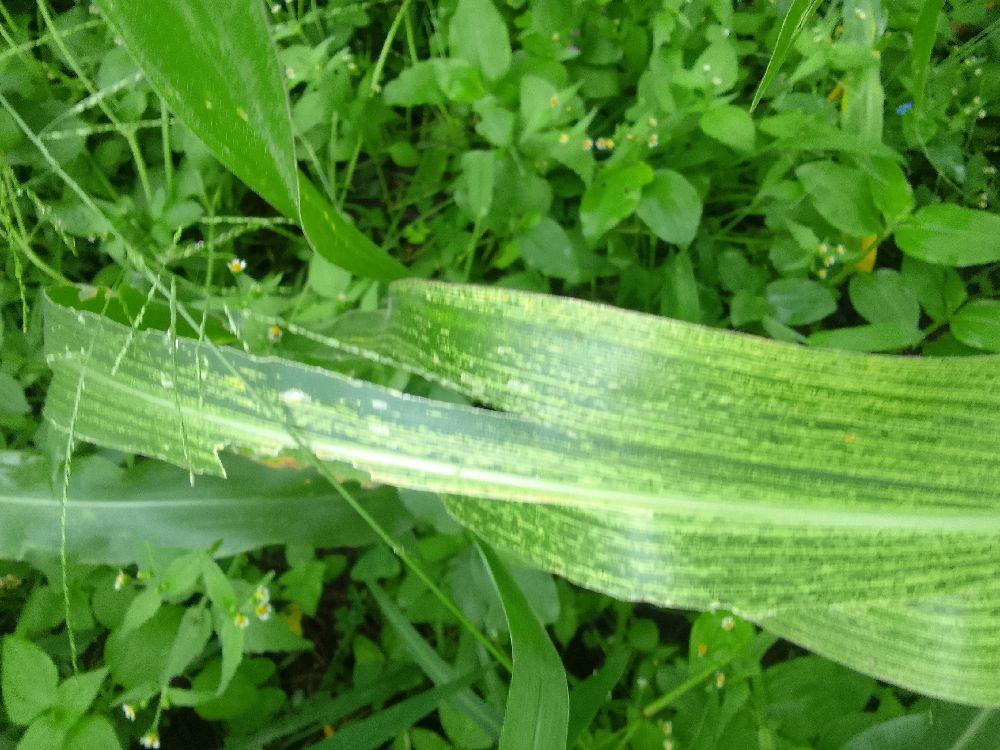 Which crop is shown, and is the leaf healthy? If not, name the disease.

maize, maize streak virus
